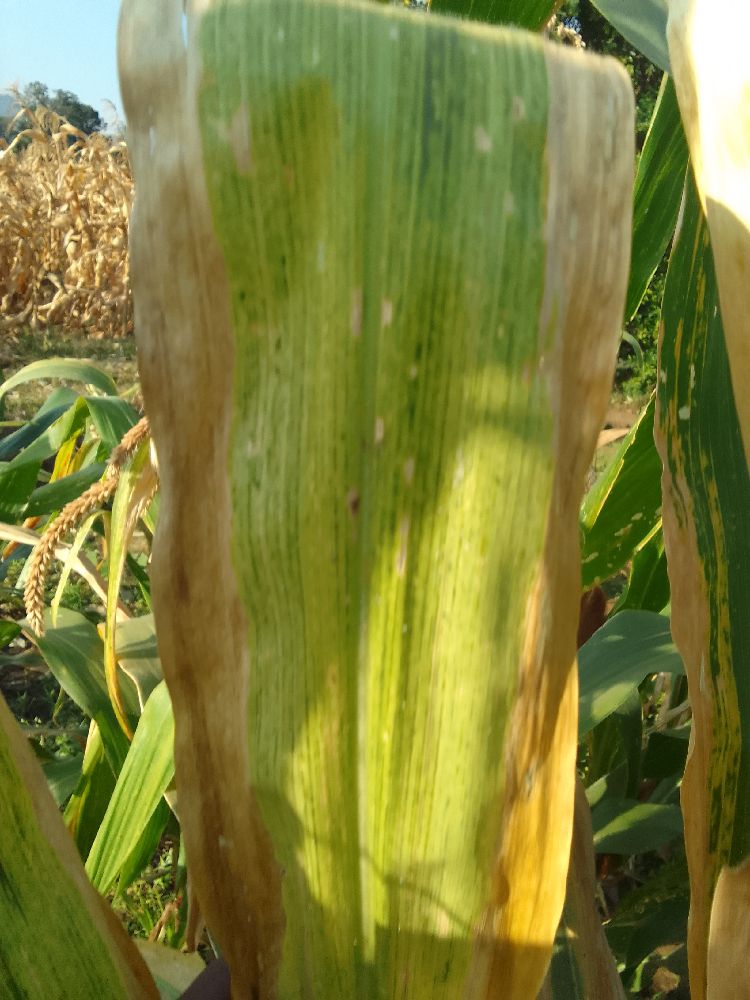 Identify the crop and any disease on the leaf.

maize, maize lethal necrosis
